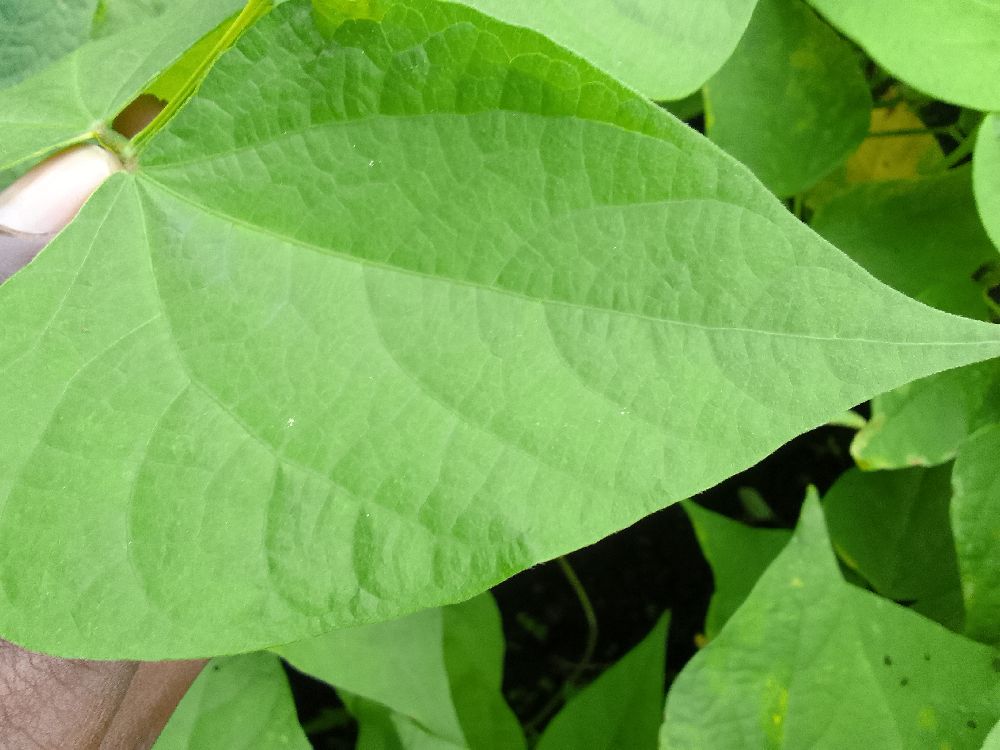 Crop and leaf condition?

common bean, healthy
